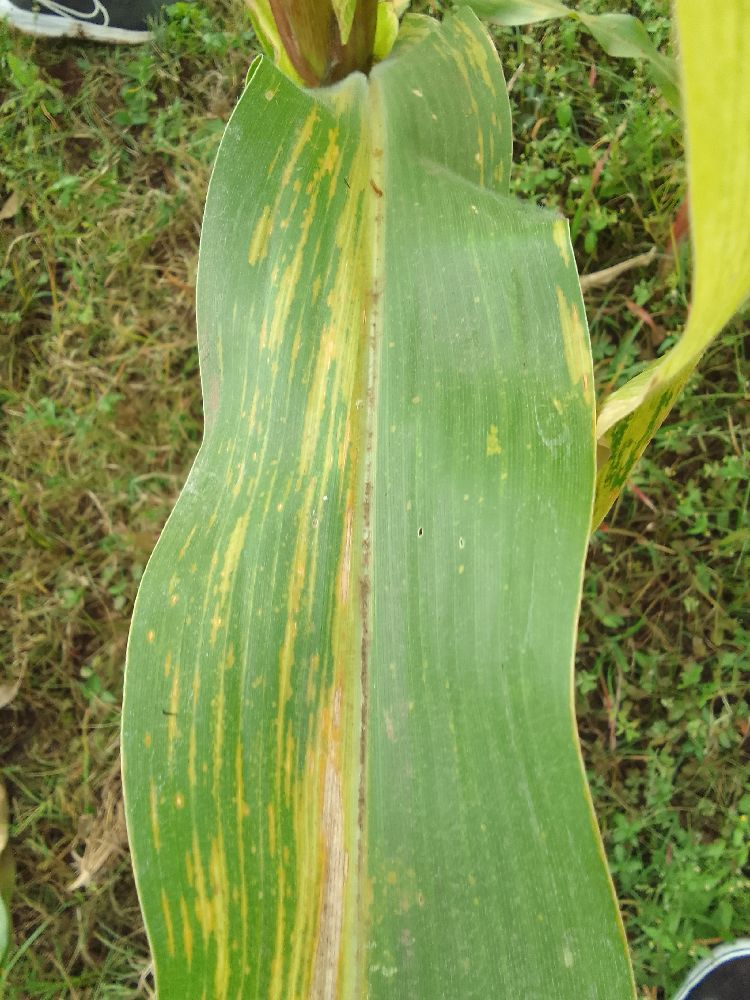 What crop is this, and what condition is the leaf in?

maize, maize lethal necrosis
